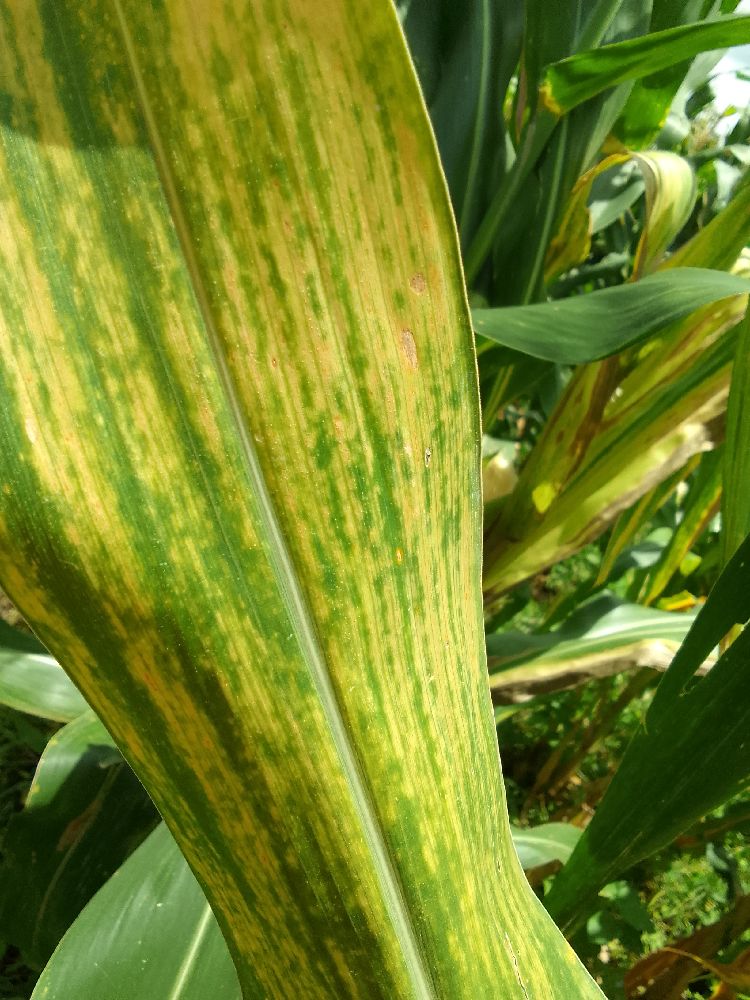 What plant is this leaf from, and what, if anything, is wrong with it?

maize, maize lethal necrosis
